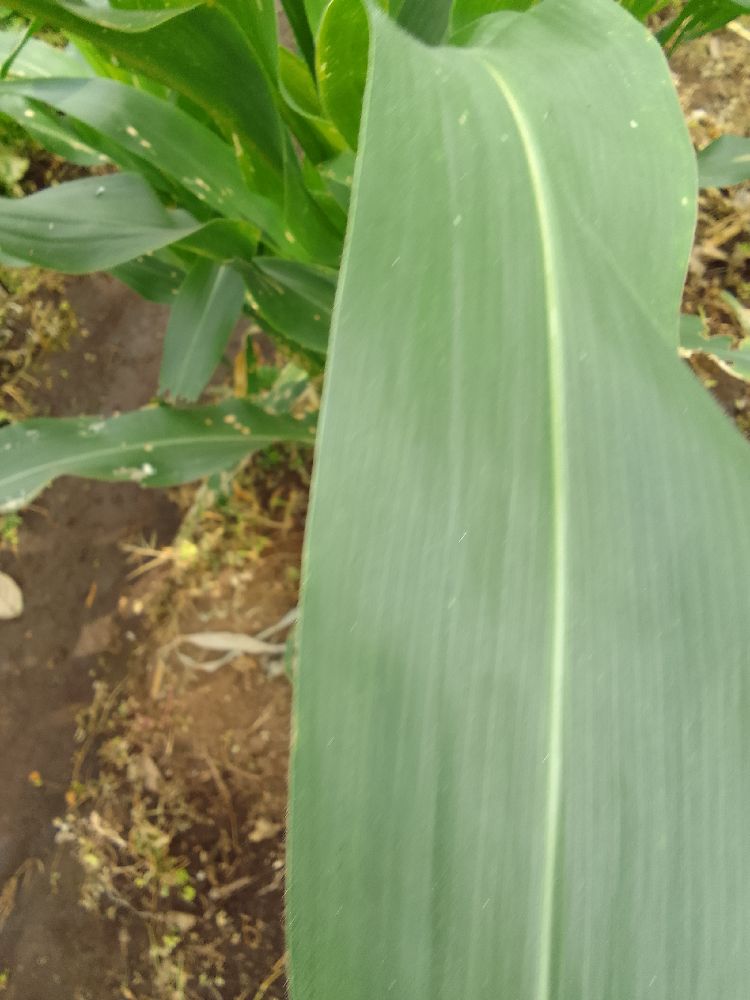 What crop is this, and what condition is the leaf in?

maize, healthy
